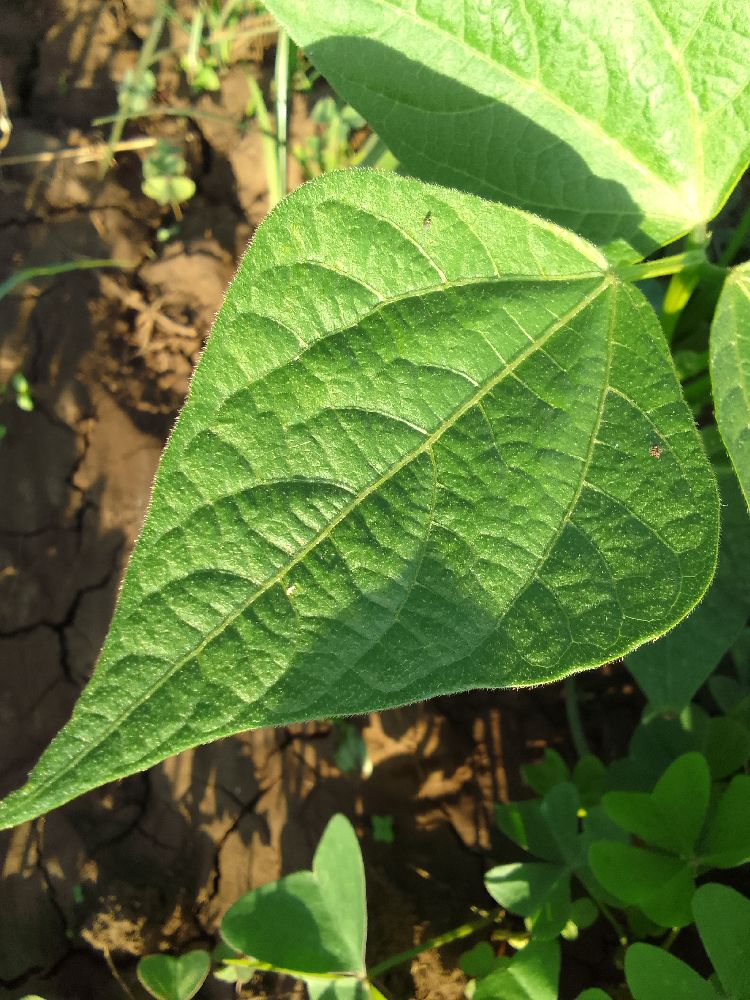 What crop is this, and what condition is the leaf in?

common bean, healthy
